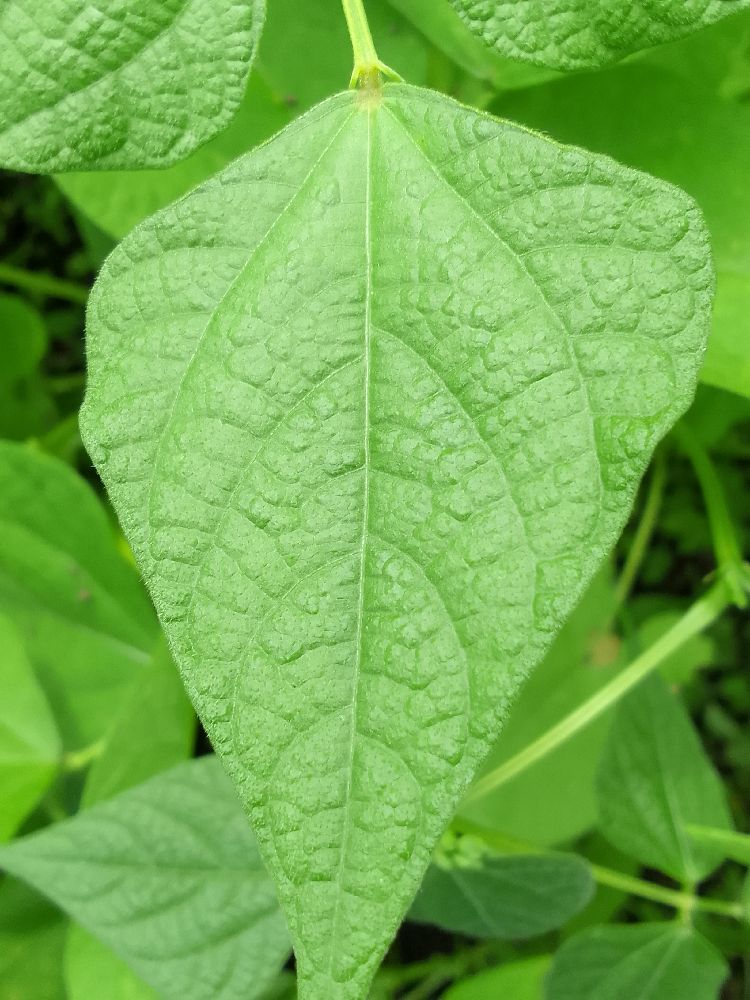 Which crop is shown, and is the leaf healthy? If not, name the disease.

common bean, healthy
